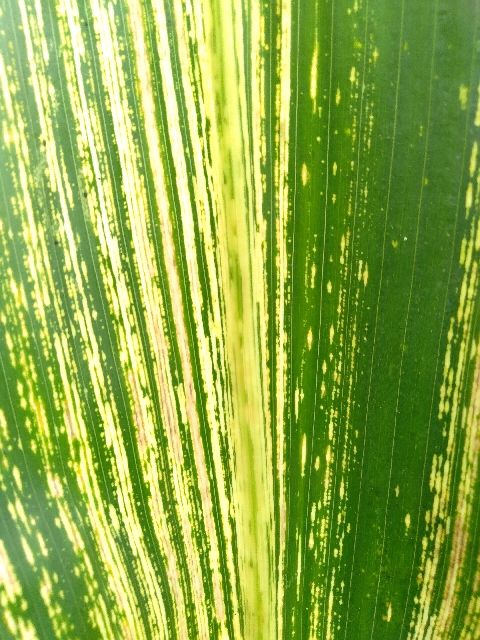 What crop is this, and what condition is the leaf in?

maize, maize streak virus
